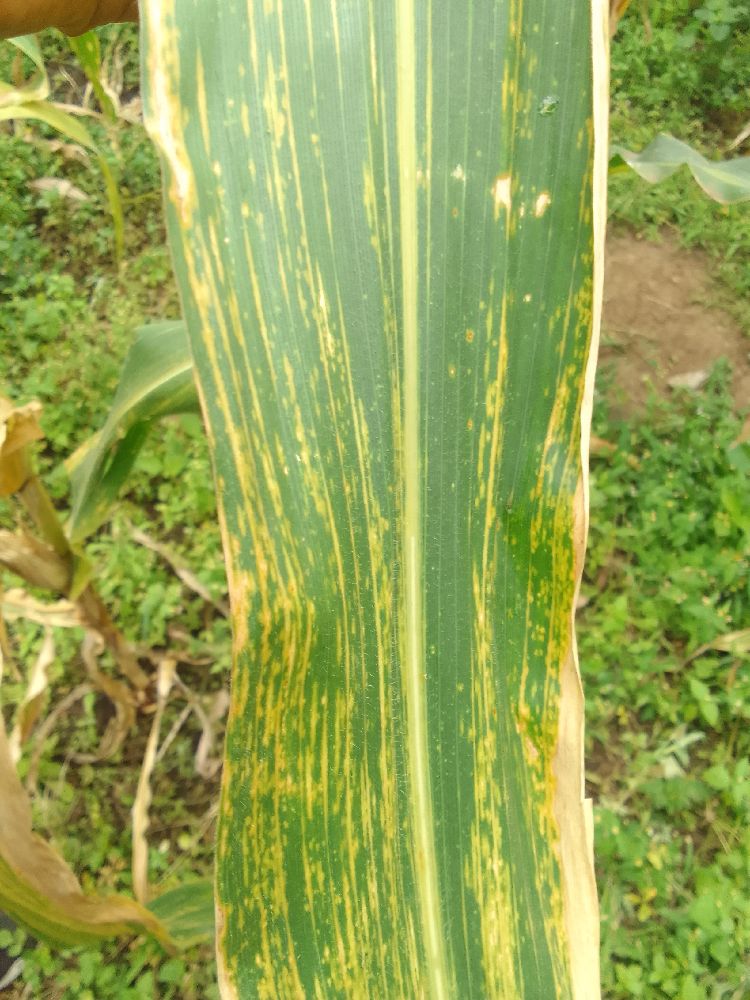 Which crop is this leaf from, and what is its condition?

maize, maize lethal necrosis
